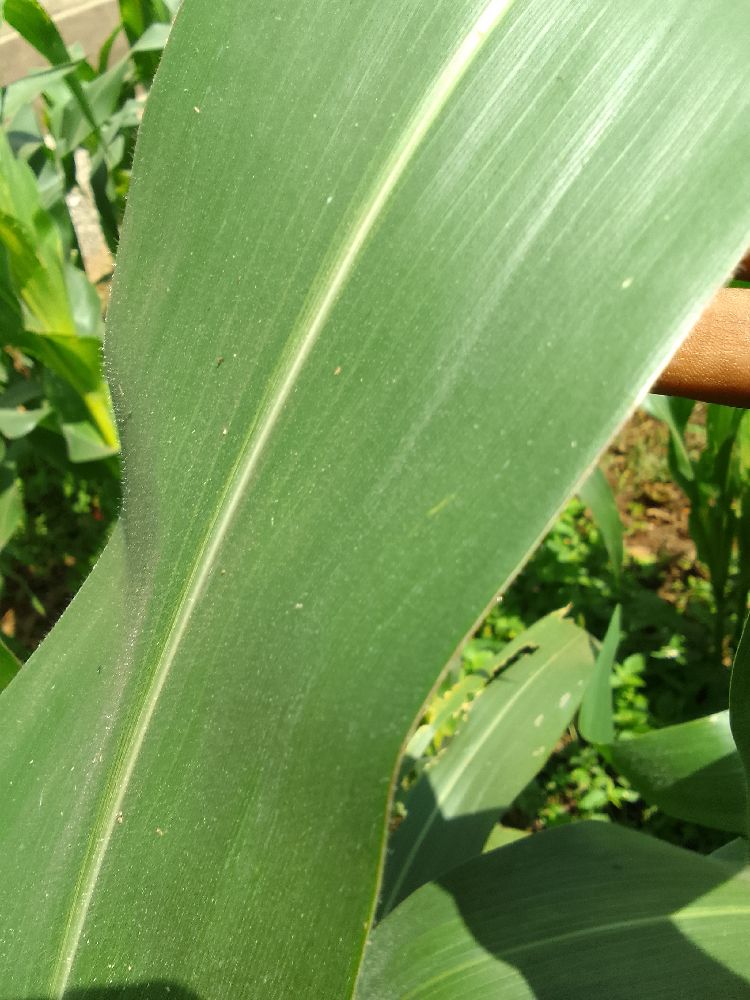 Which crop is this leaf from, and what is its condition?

maize, healthy
